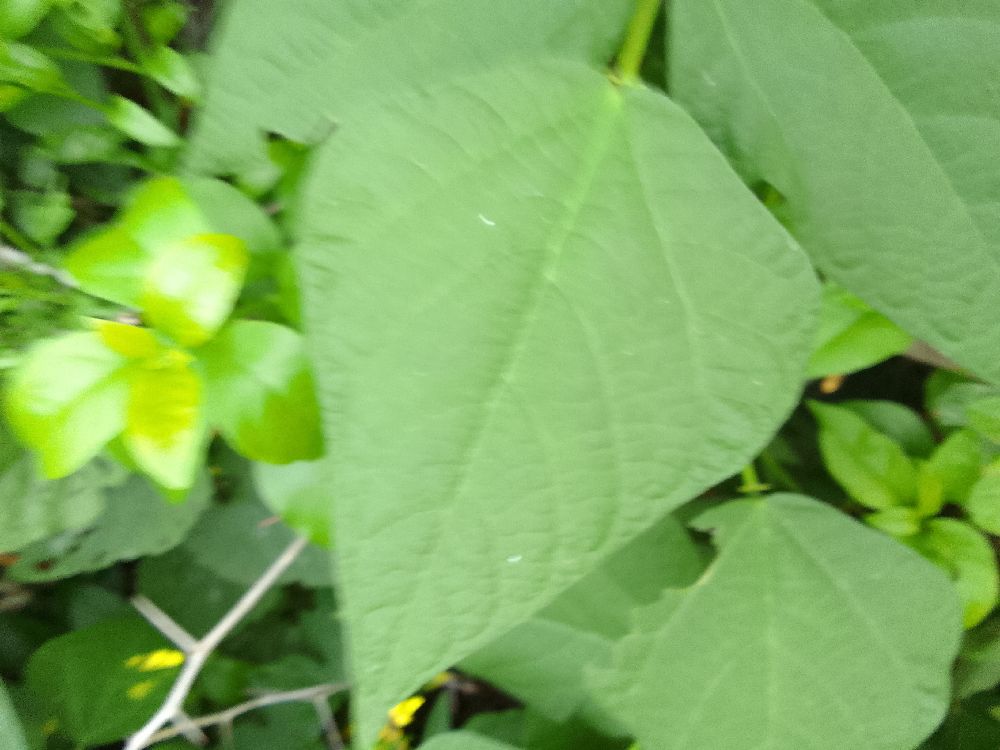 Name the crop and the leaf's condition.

common bean, healthy
